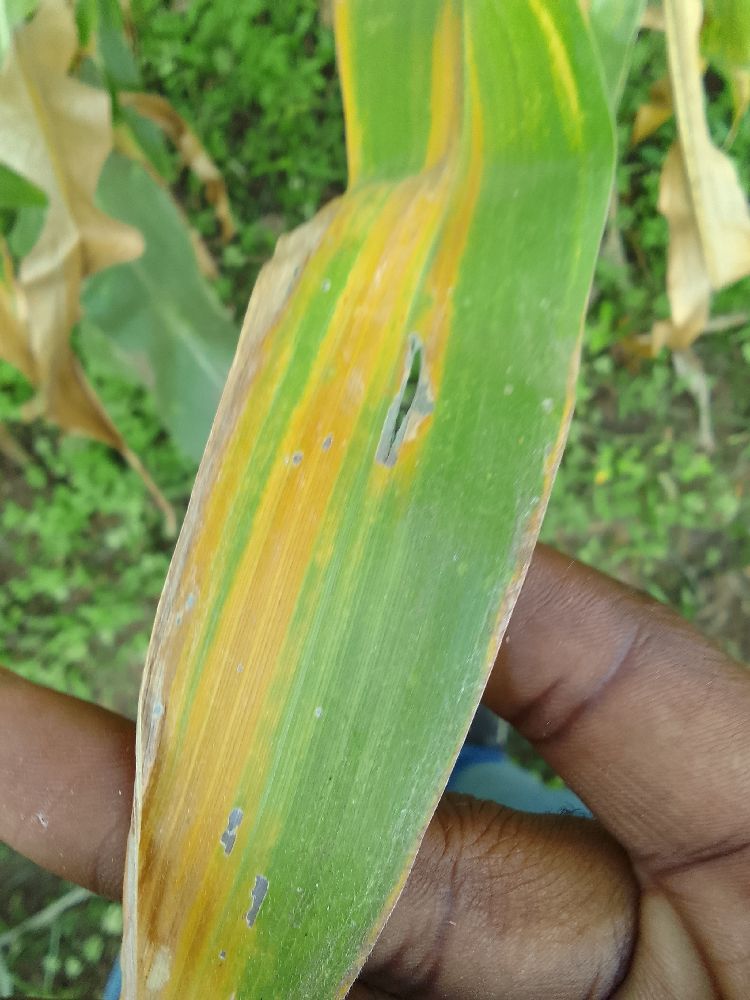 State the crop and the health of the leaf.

maize, maize lethal necrosis
